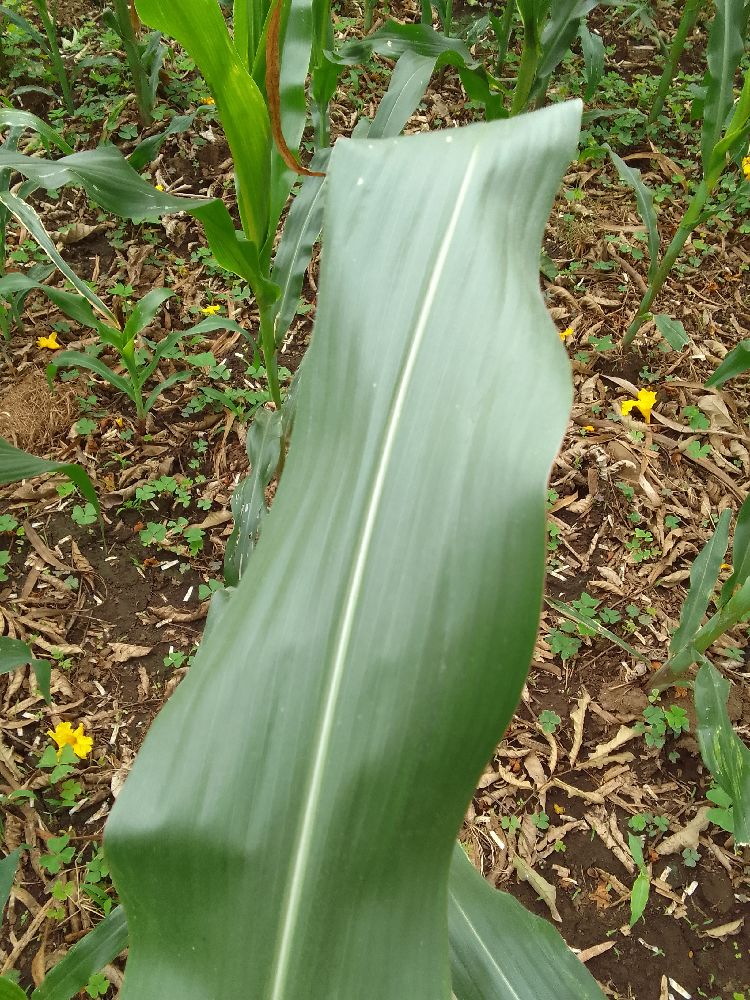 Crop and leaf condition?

maize, healthy
